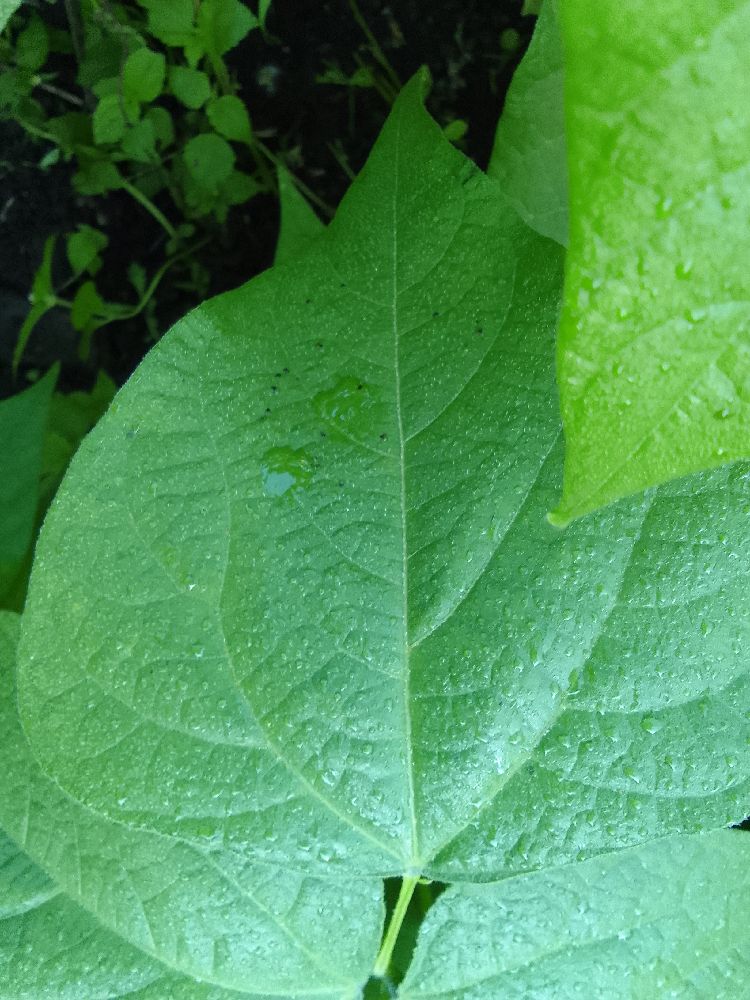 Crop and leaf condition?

common bean, healthy
